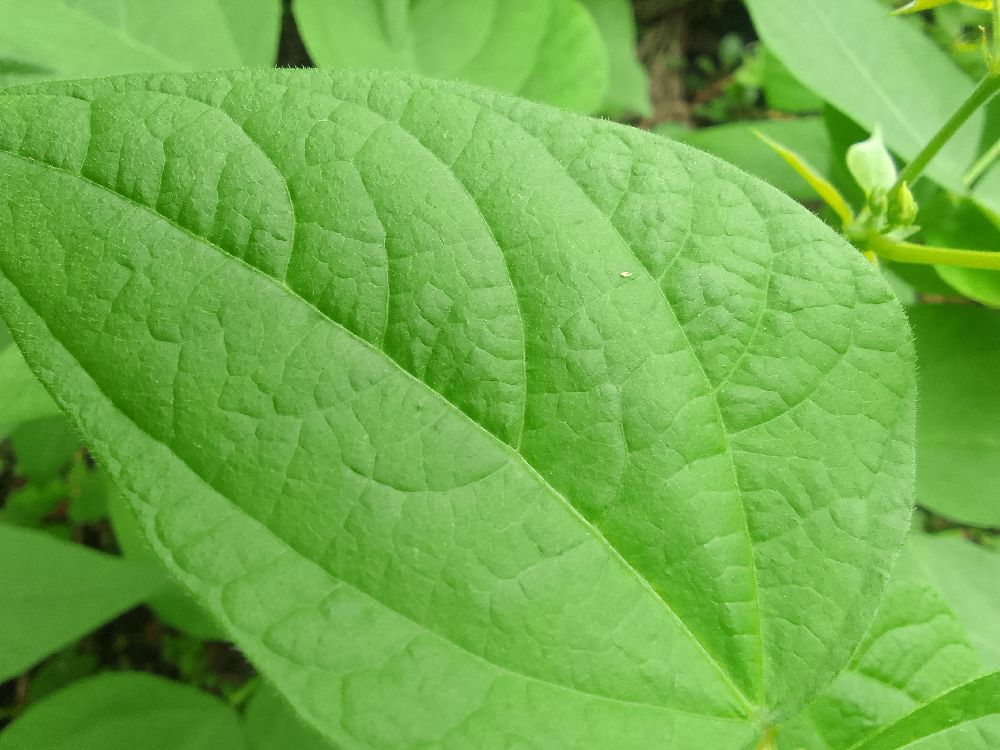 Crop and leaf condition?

common bean, healthy
